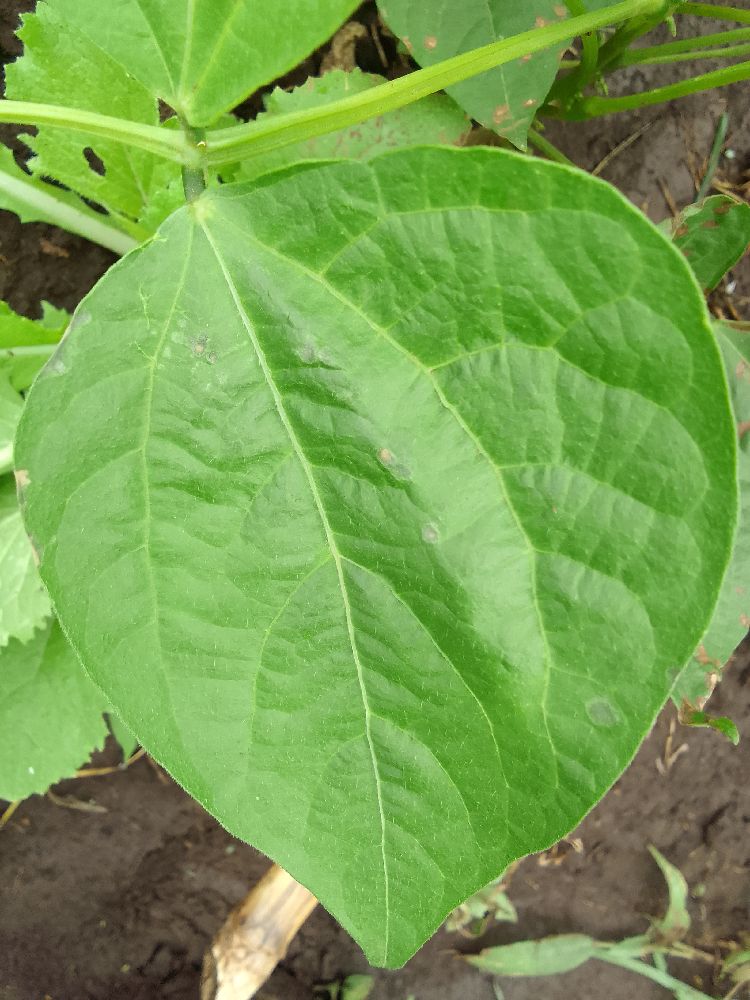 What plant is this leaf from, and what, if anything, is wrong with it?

common bean, healthy
